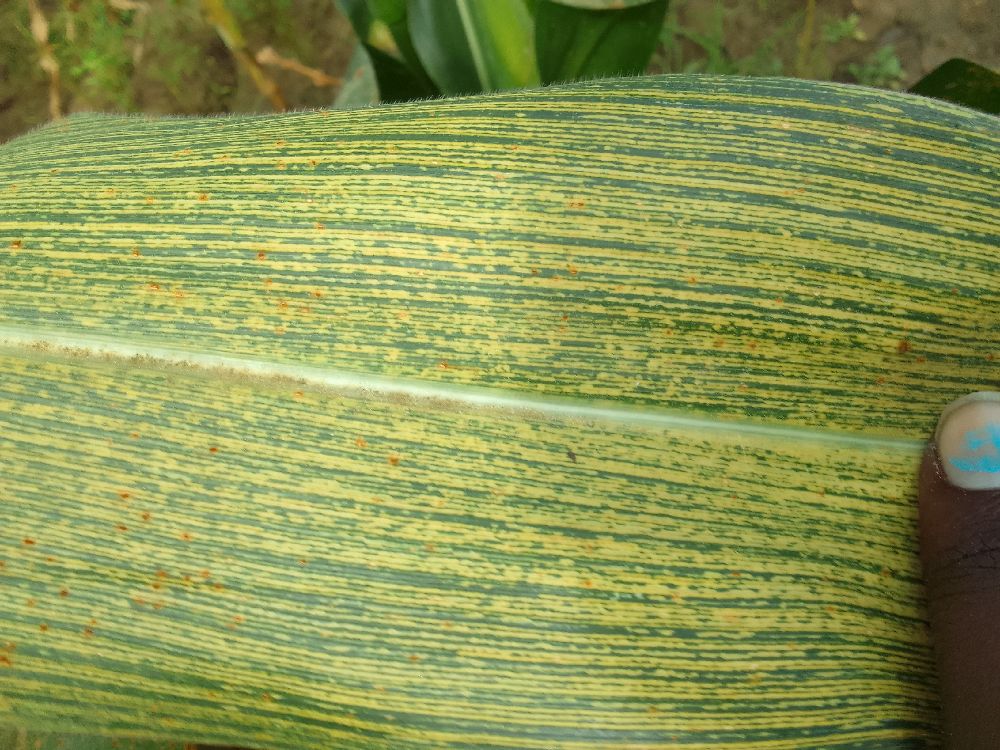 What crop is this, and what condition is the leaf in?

maize, maize streak virus
